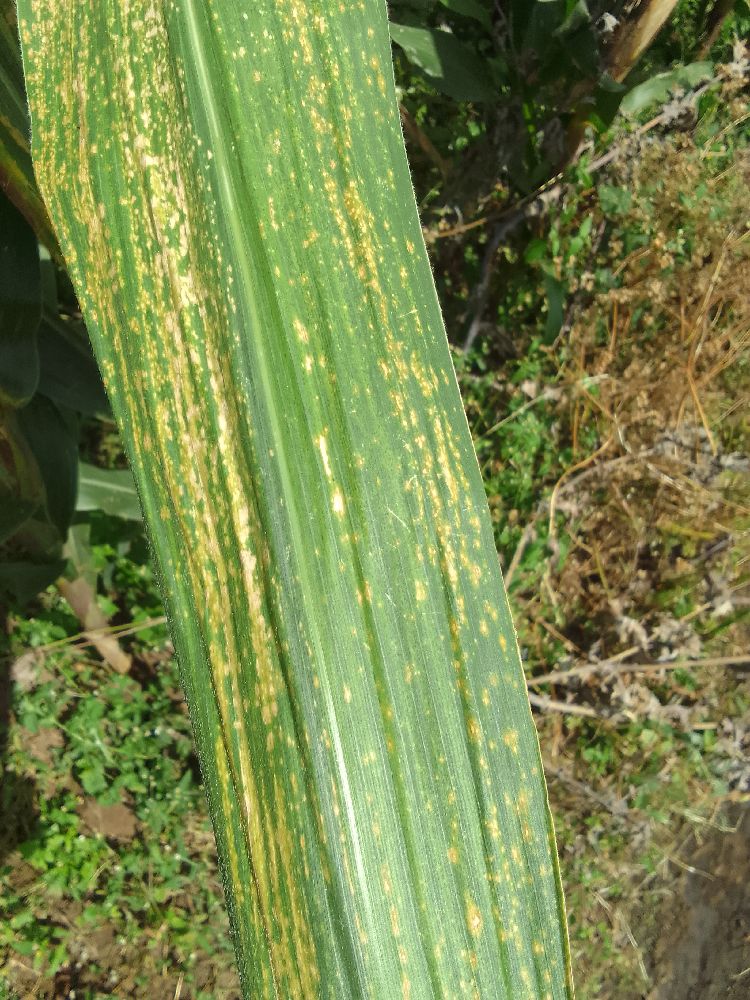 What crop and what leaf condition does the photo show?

maize, maize lethal necrosis
